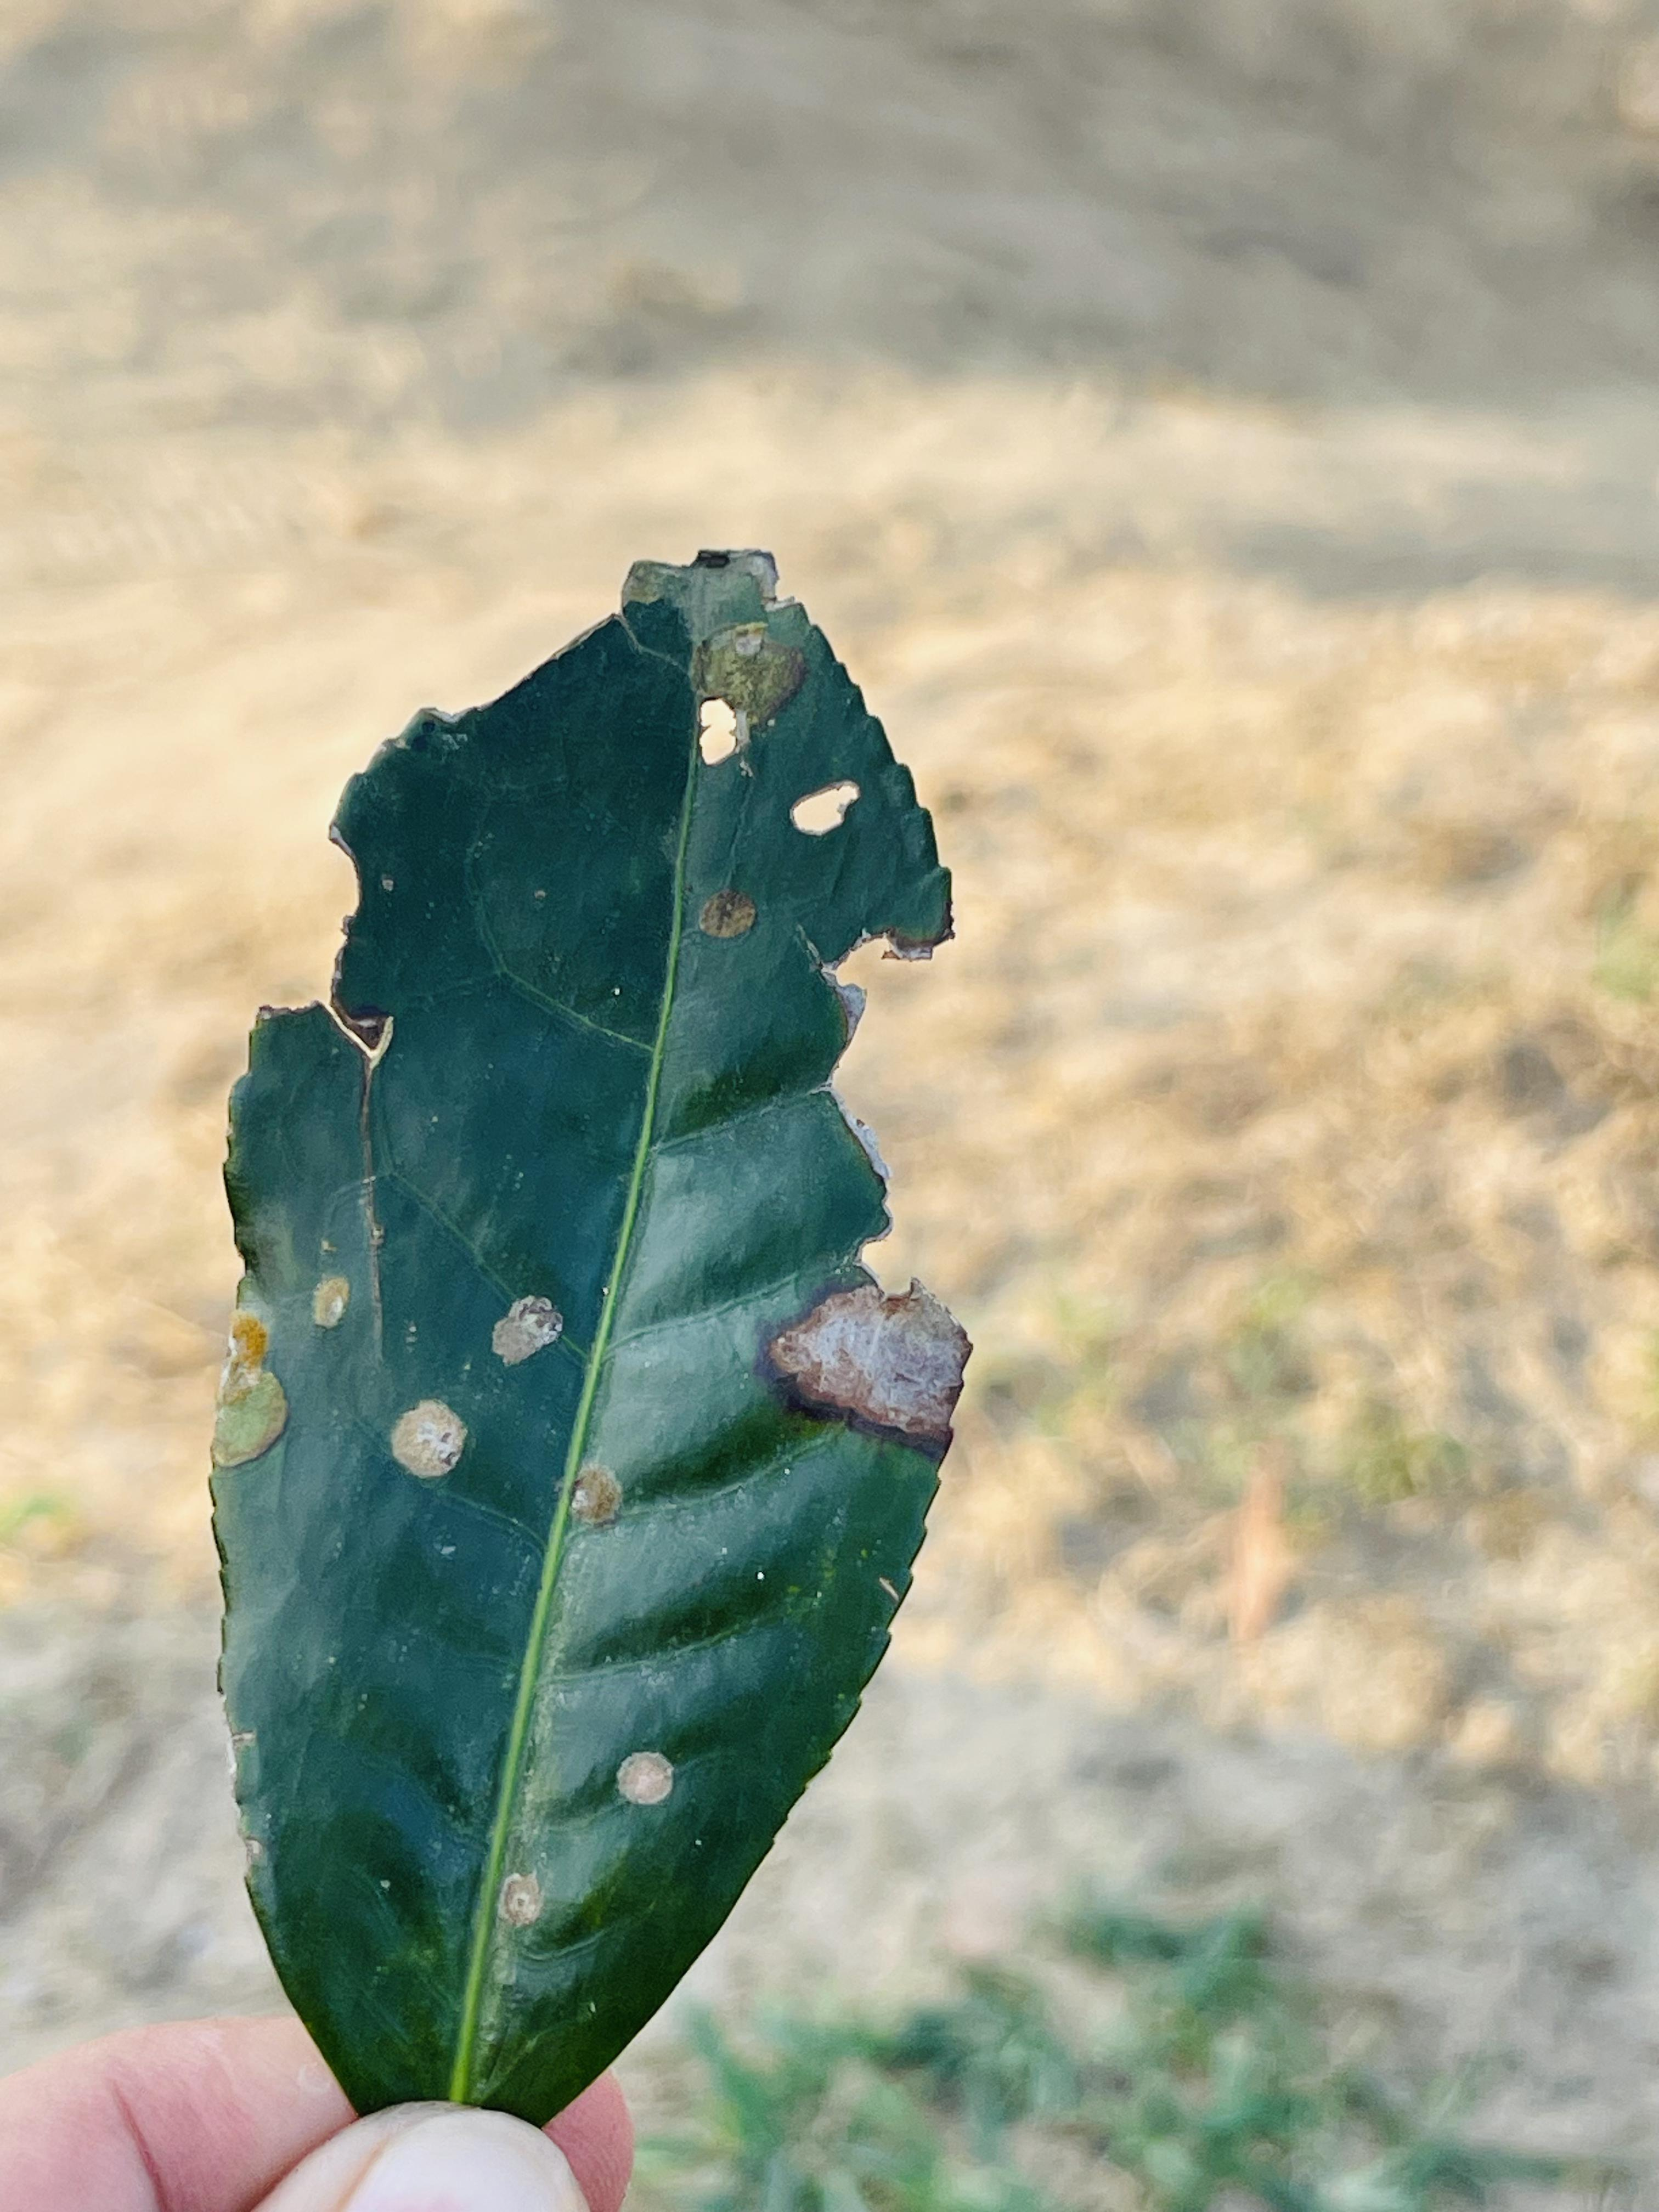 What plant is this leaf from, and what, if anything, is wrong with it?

tea, blight
